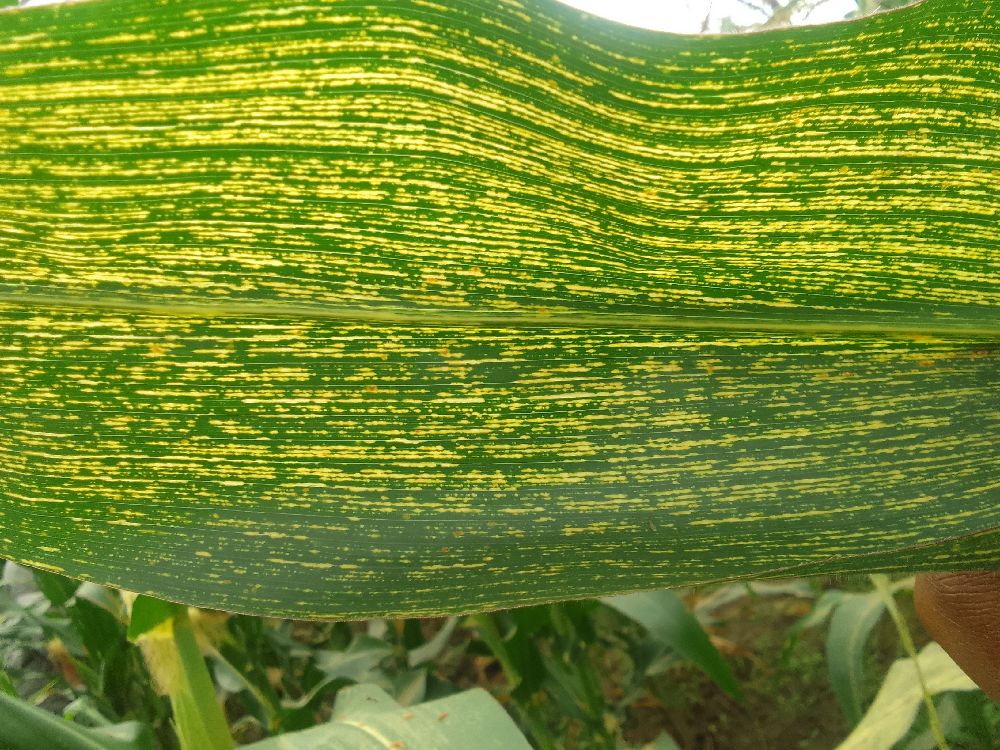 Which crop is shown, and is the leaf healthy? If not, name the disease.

maize, maize streak virus
